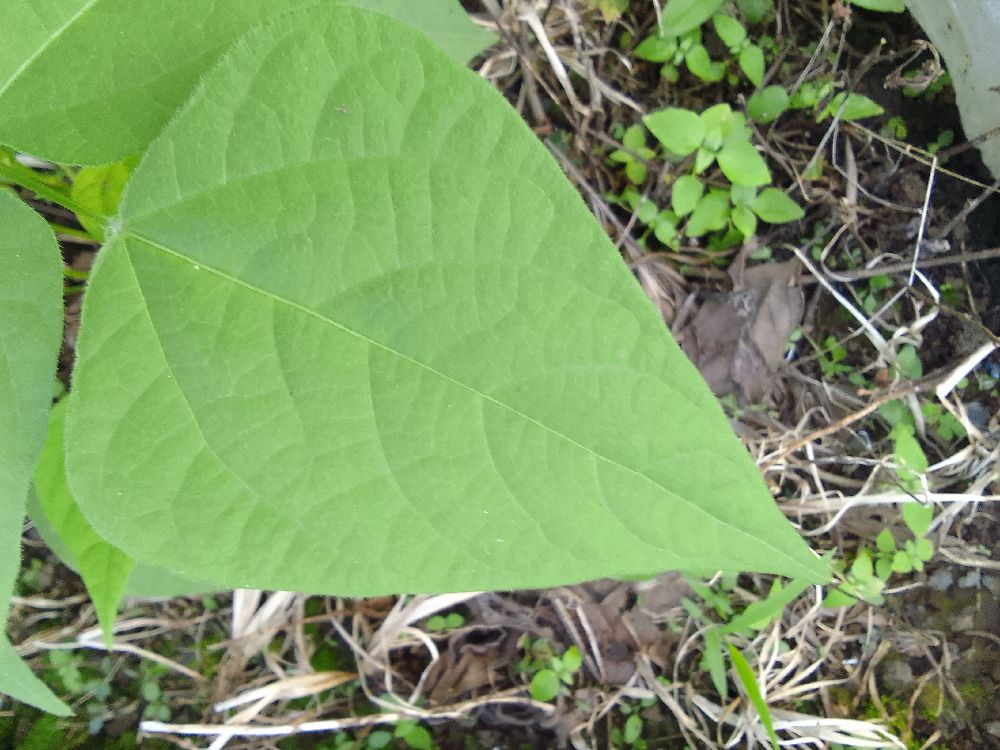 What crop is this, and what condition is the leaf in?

common bean, healthy
